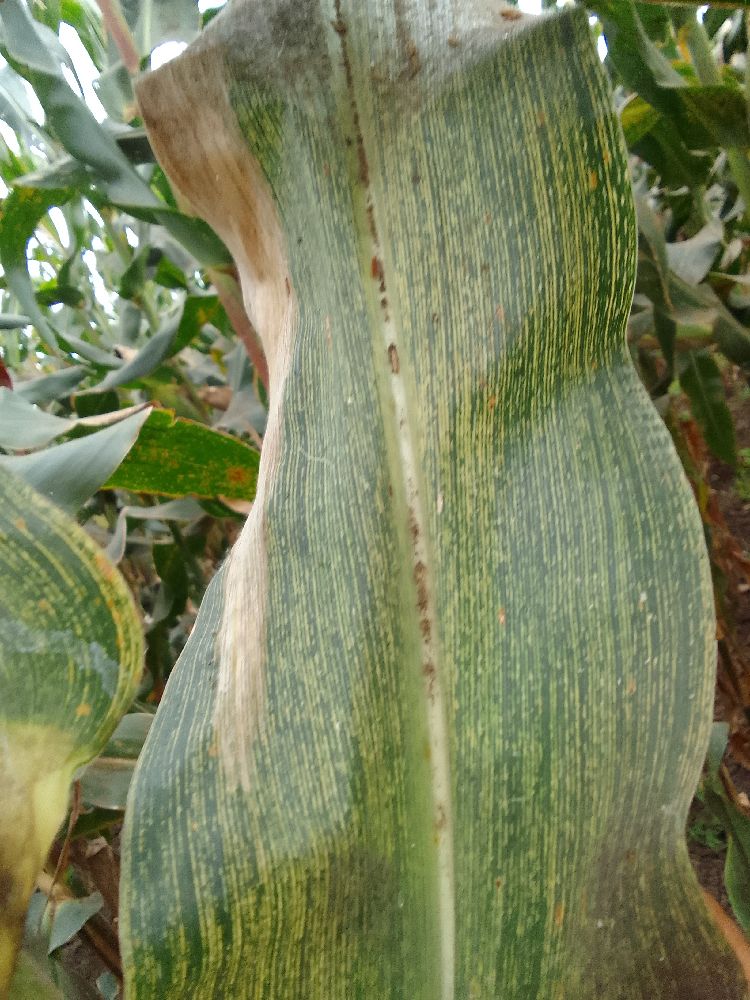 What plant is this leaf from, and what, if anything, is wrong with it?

maize, maize streak virus
